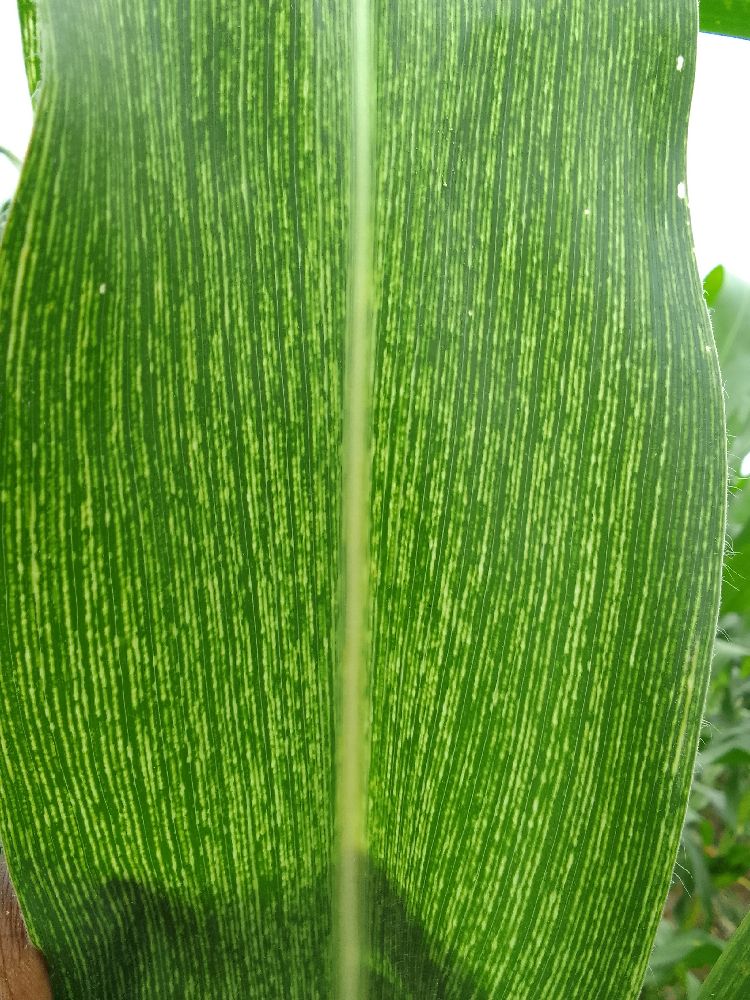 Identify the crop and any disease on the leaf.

maize, maize streak virus
